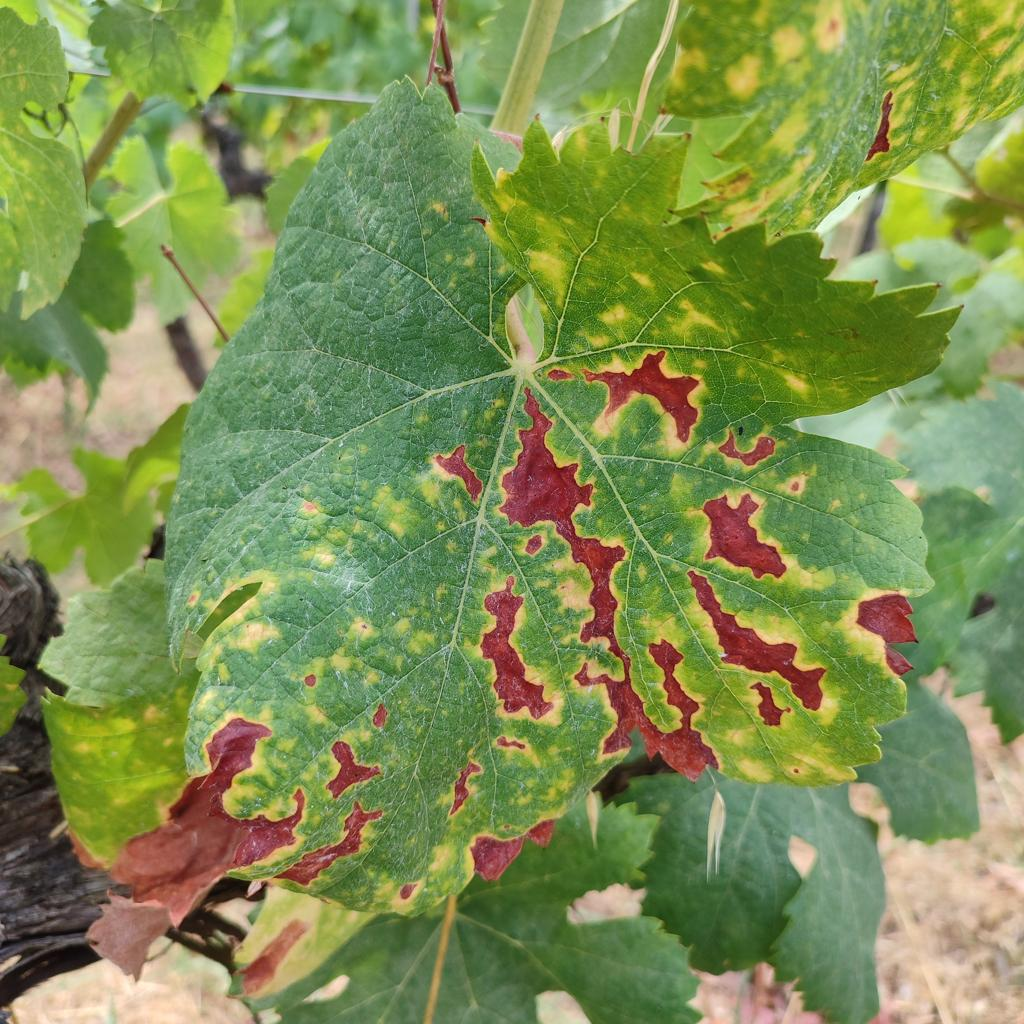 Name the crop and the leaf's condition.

grapevine, esca complex
